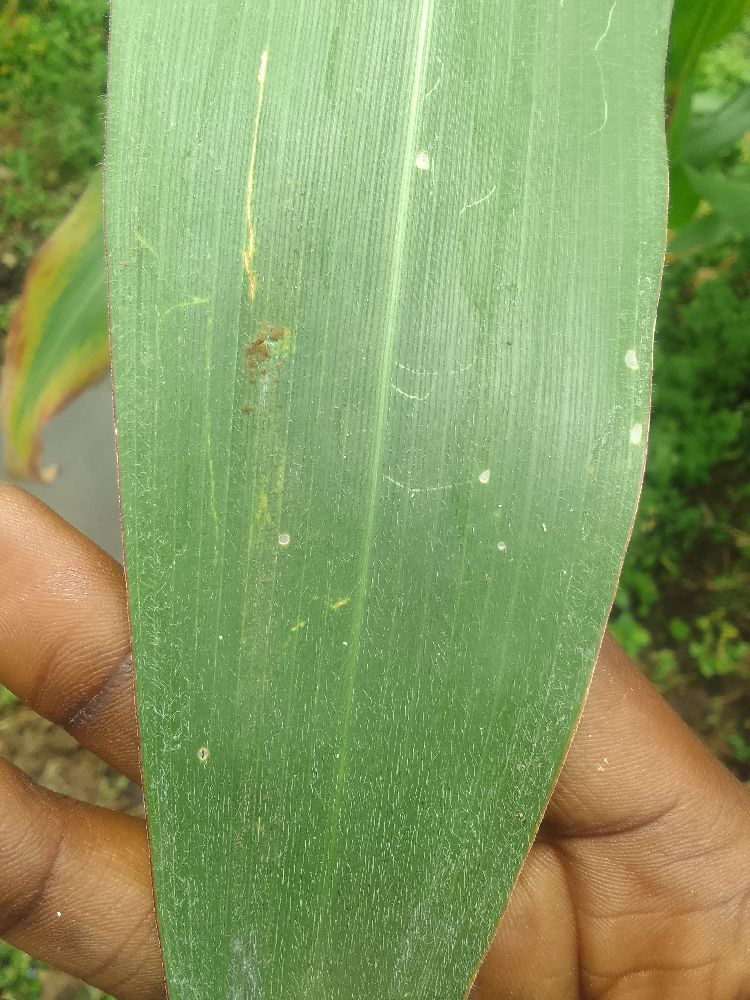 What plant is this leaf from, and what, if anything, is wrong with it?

maize, healthy
